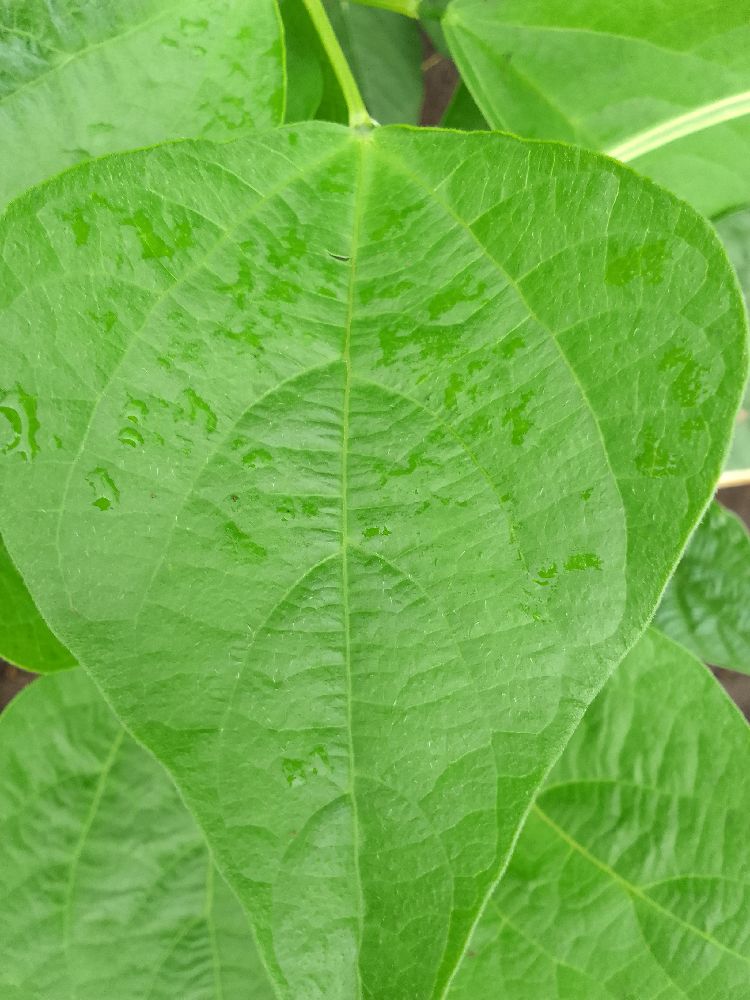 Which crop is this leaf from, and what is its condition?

common bean, healthy
